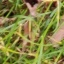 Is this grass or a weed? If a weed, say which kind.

grass
